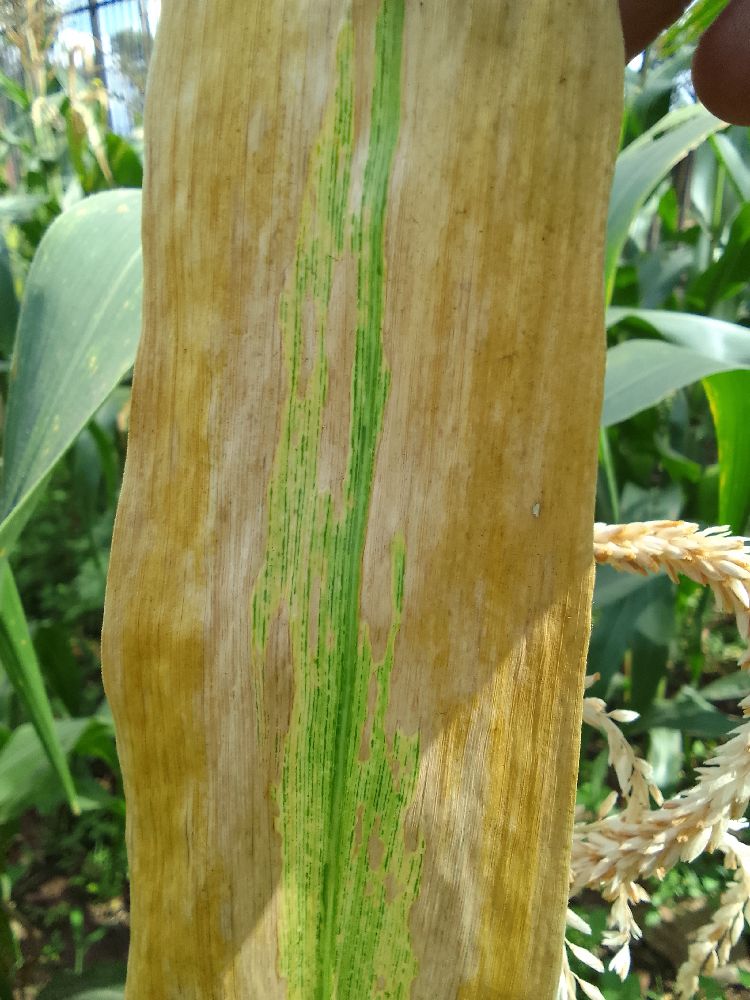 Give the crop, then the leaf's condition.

maize, maize lethal necrosis
